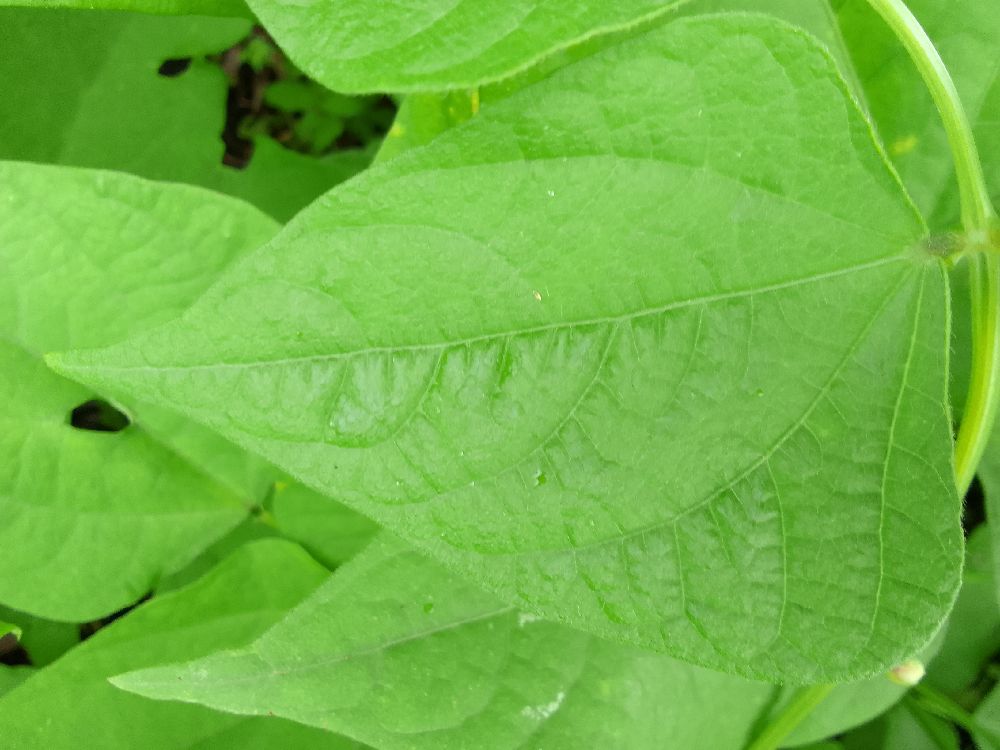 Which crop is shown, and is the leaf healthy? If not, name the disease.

maize, healthy
